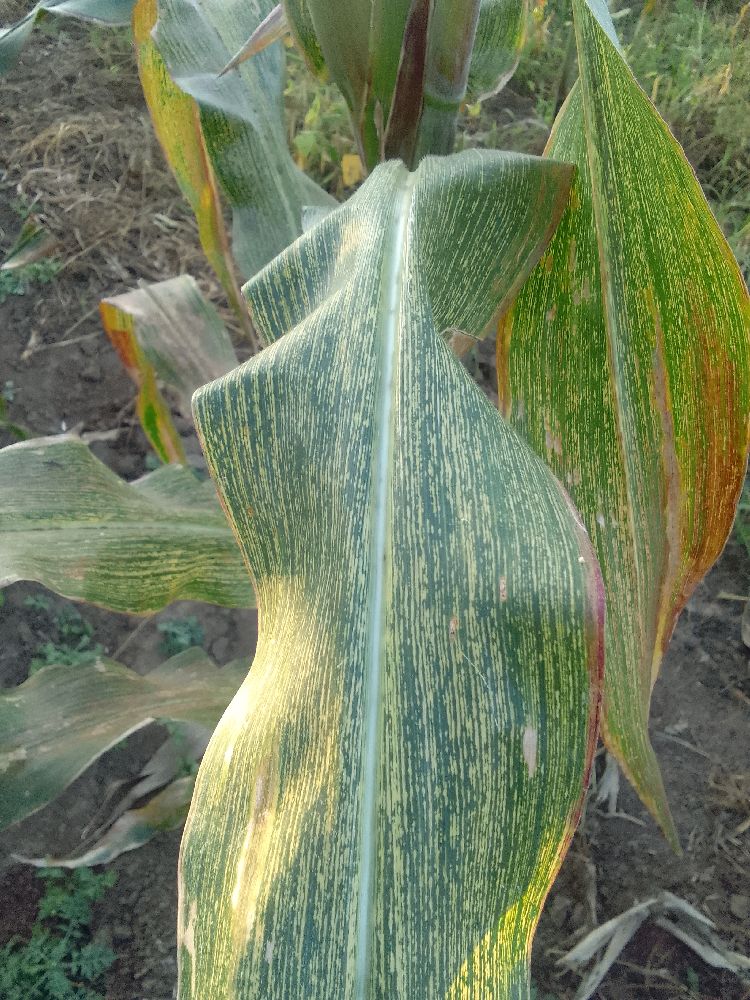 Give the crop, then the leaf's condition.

maize, maize streak virus
